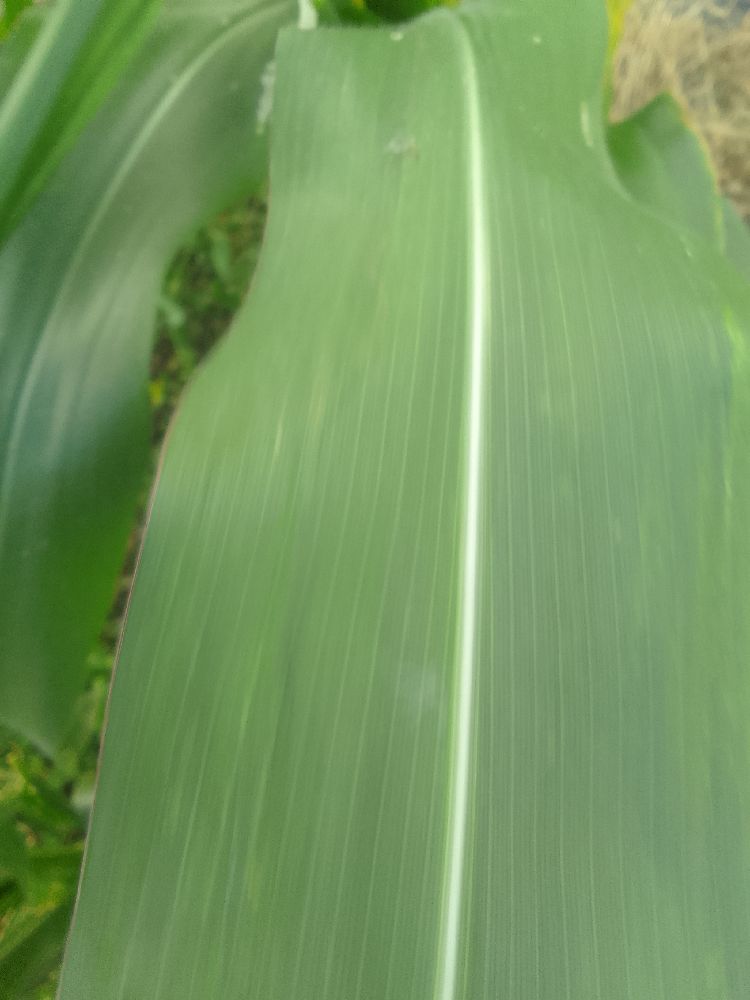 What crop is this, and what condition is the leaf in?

maize, healthy
